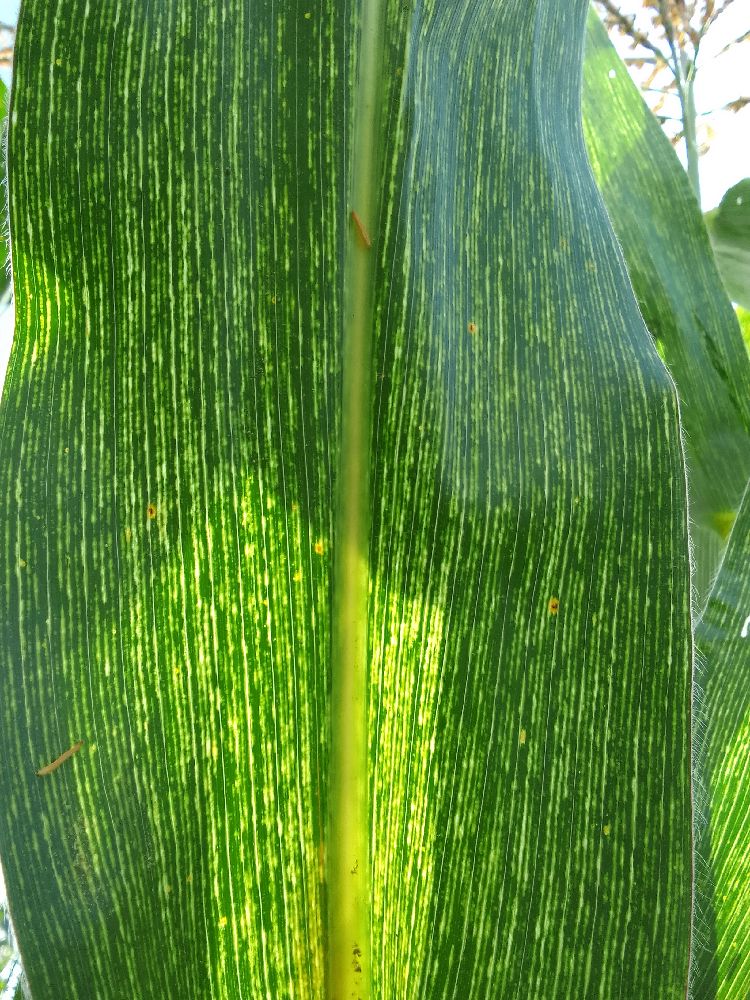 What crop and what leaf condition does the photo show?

maize, maize streak virus
